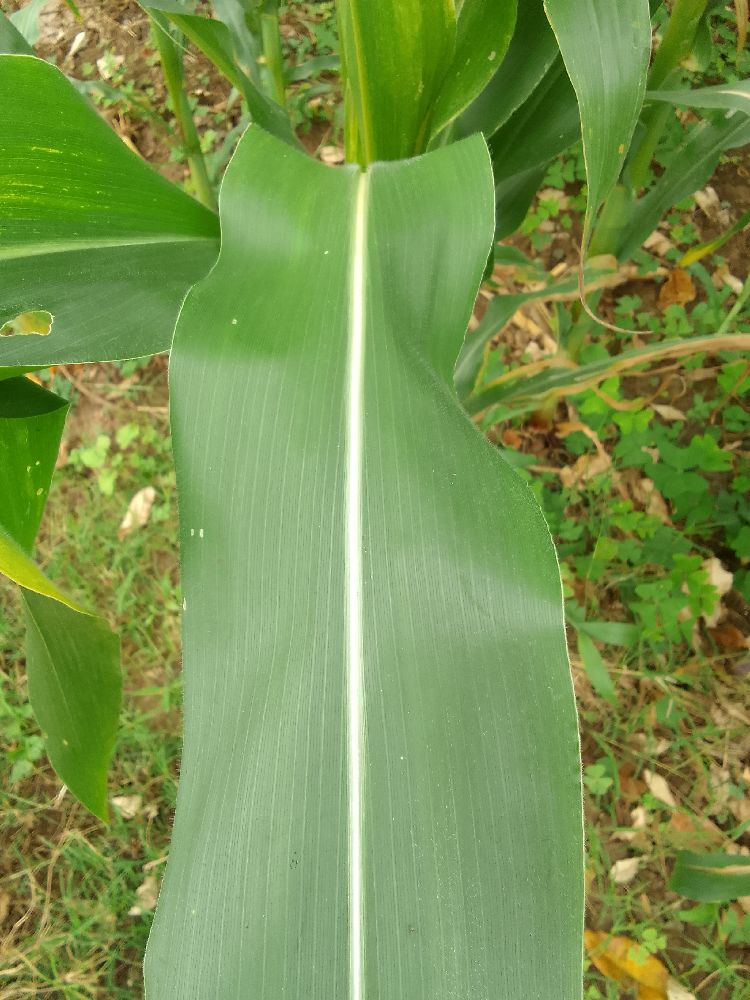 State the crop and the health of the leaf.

maize, healthy
